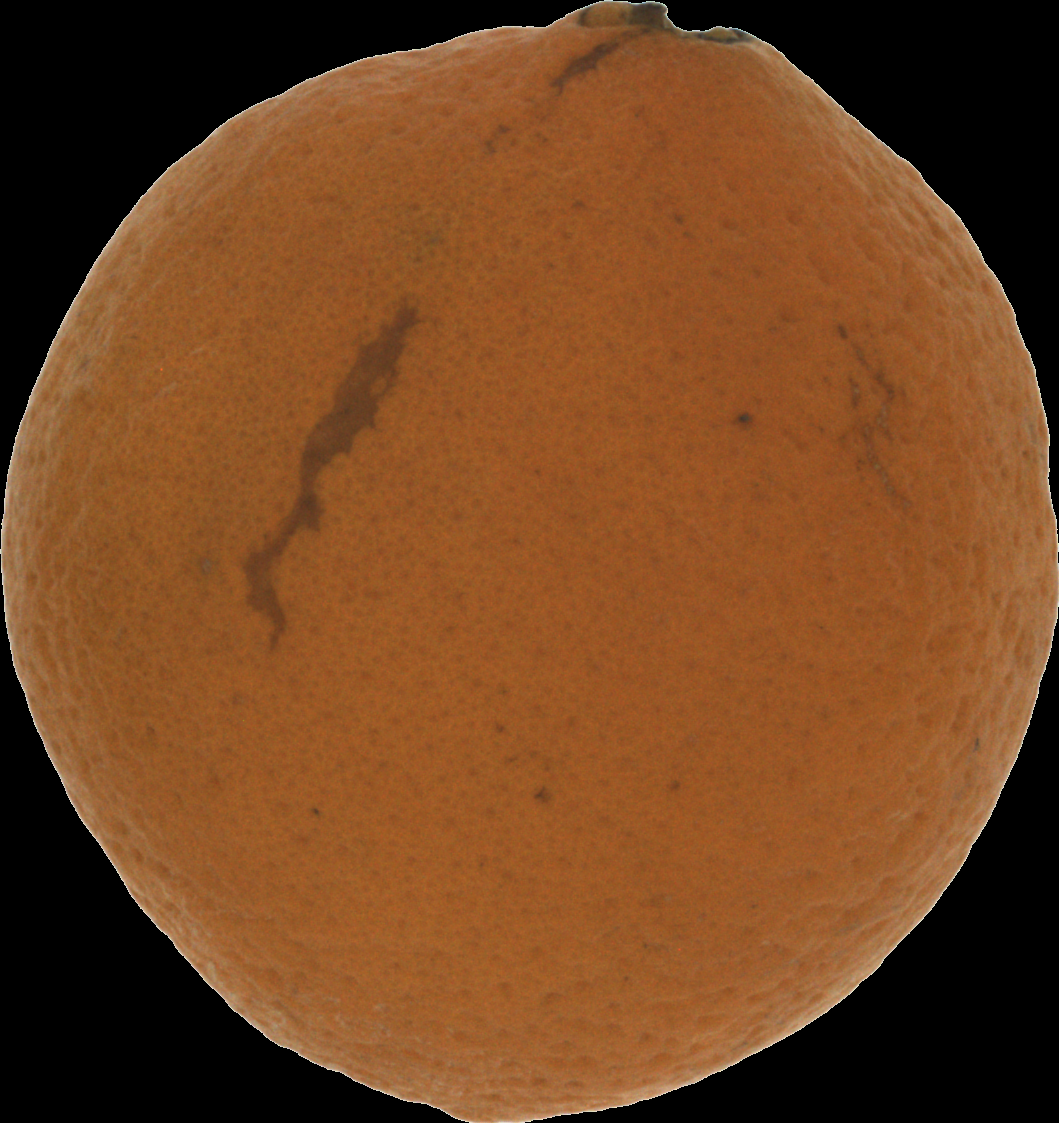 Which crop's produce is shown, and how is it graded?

orange, bad
